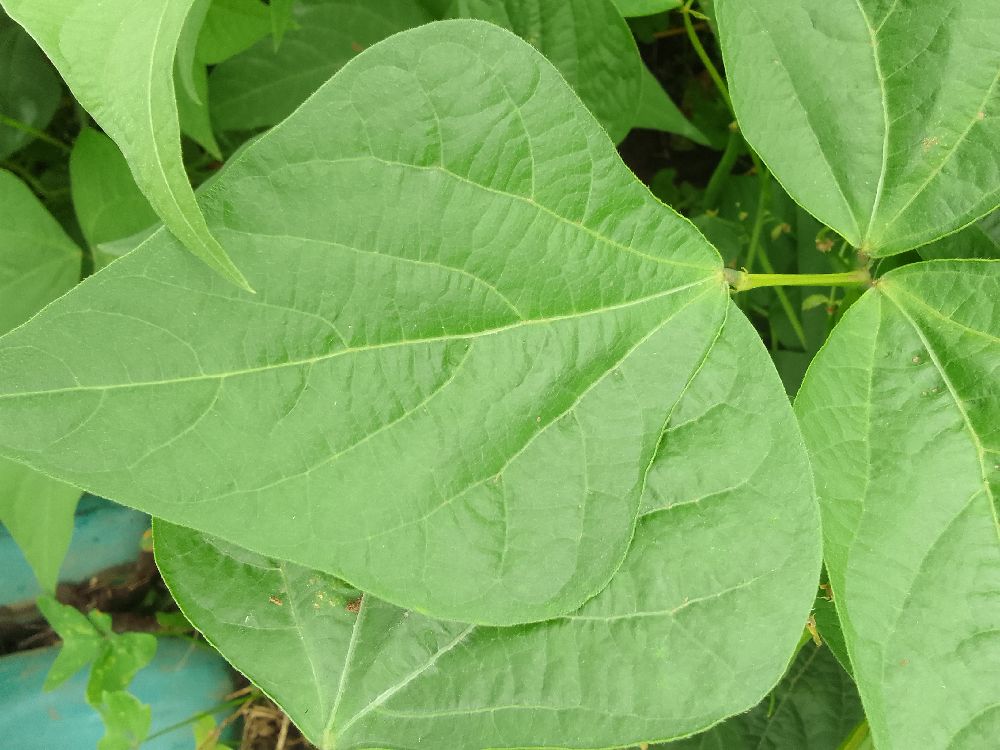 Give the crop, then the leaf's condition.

common bean, healthy
